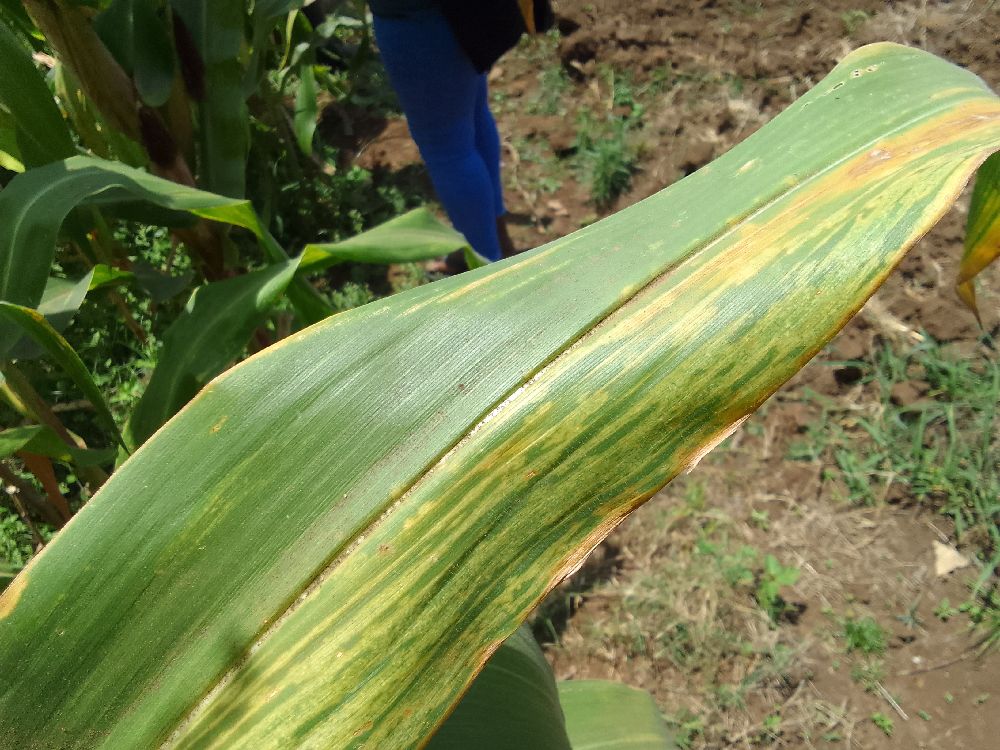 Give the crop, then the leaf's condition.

maize, maize lethal necrosis
